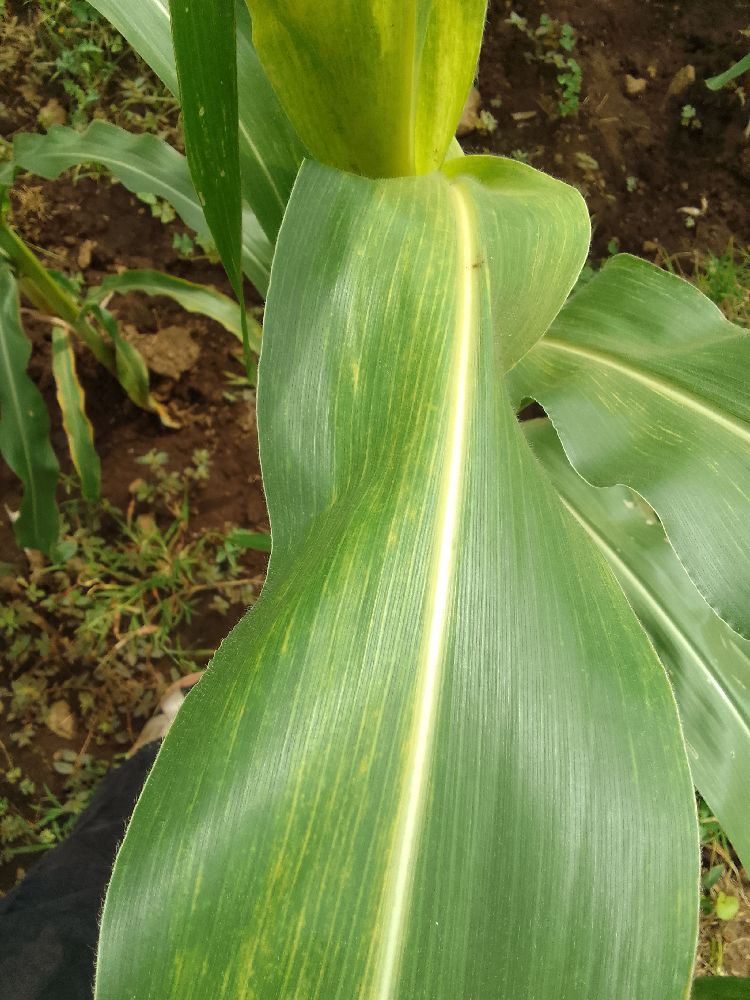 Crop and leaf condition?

maize, maize lethal necrosis
